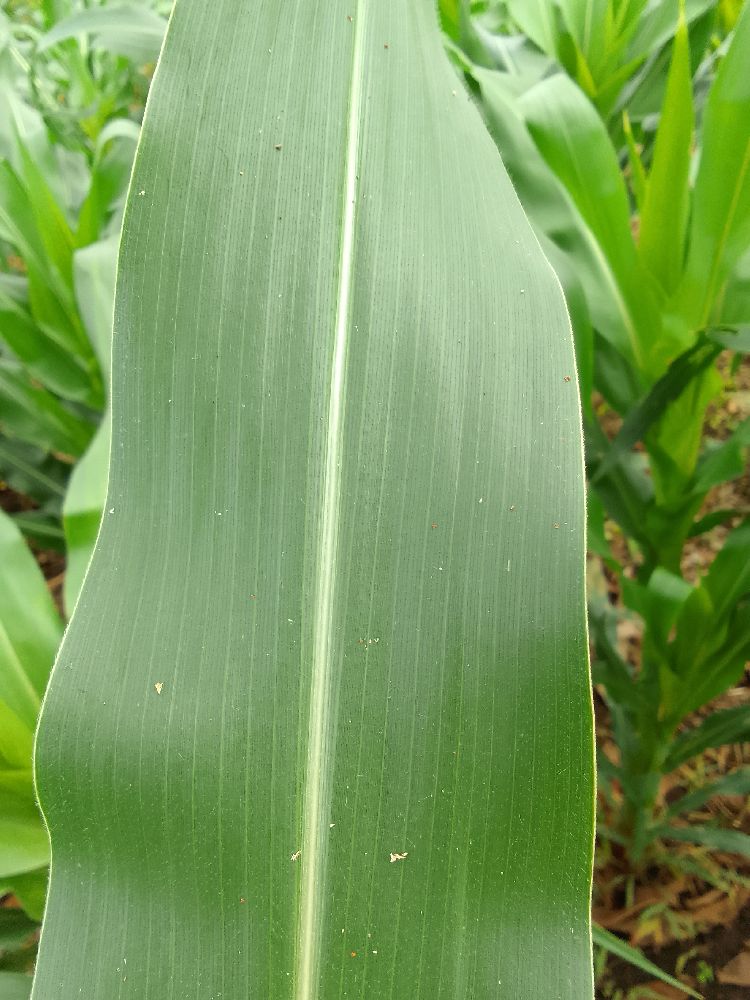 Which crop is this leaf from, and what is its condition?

maize, healthy
